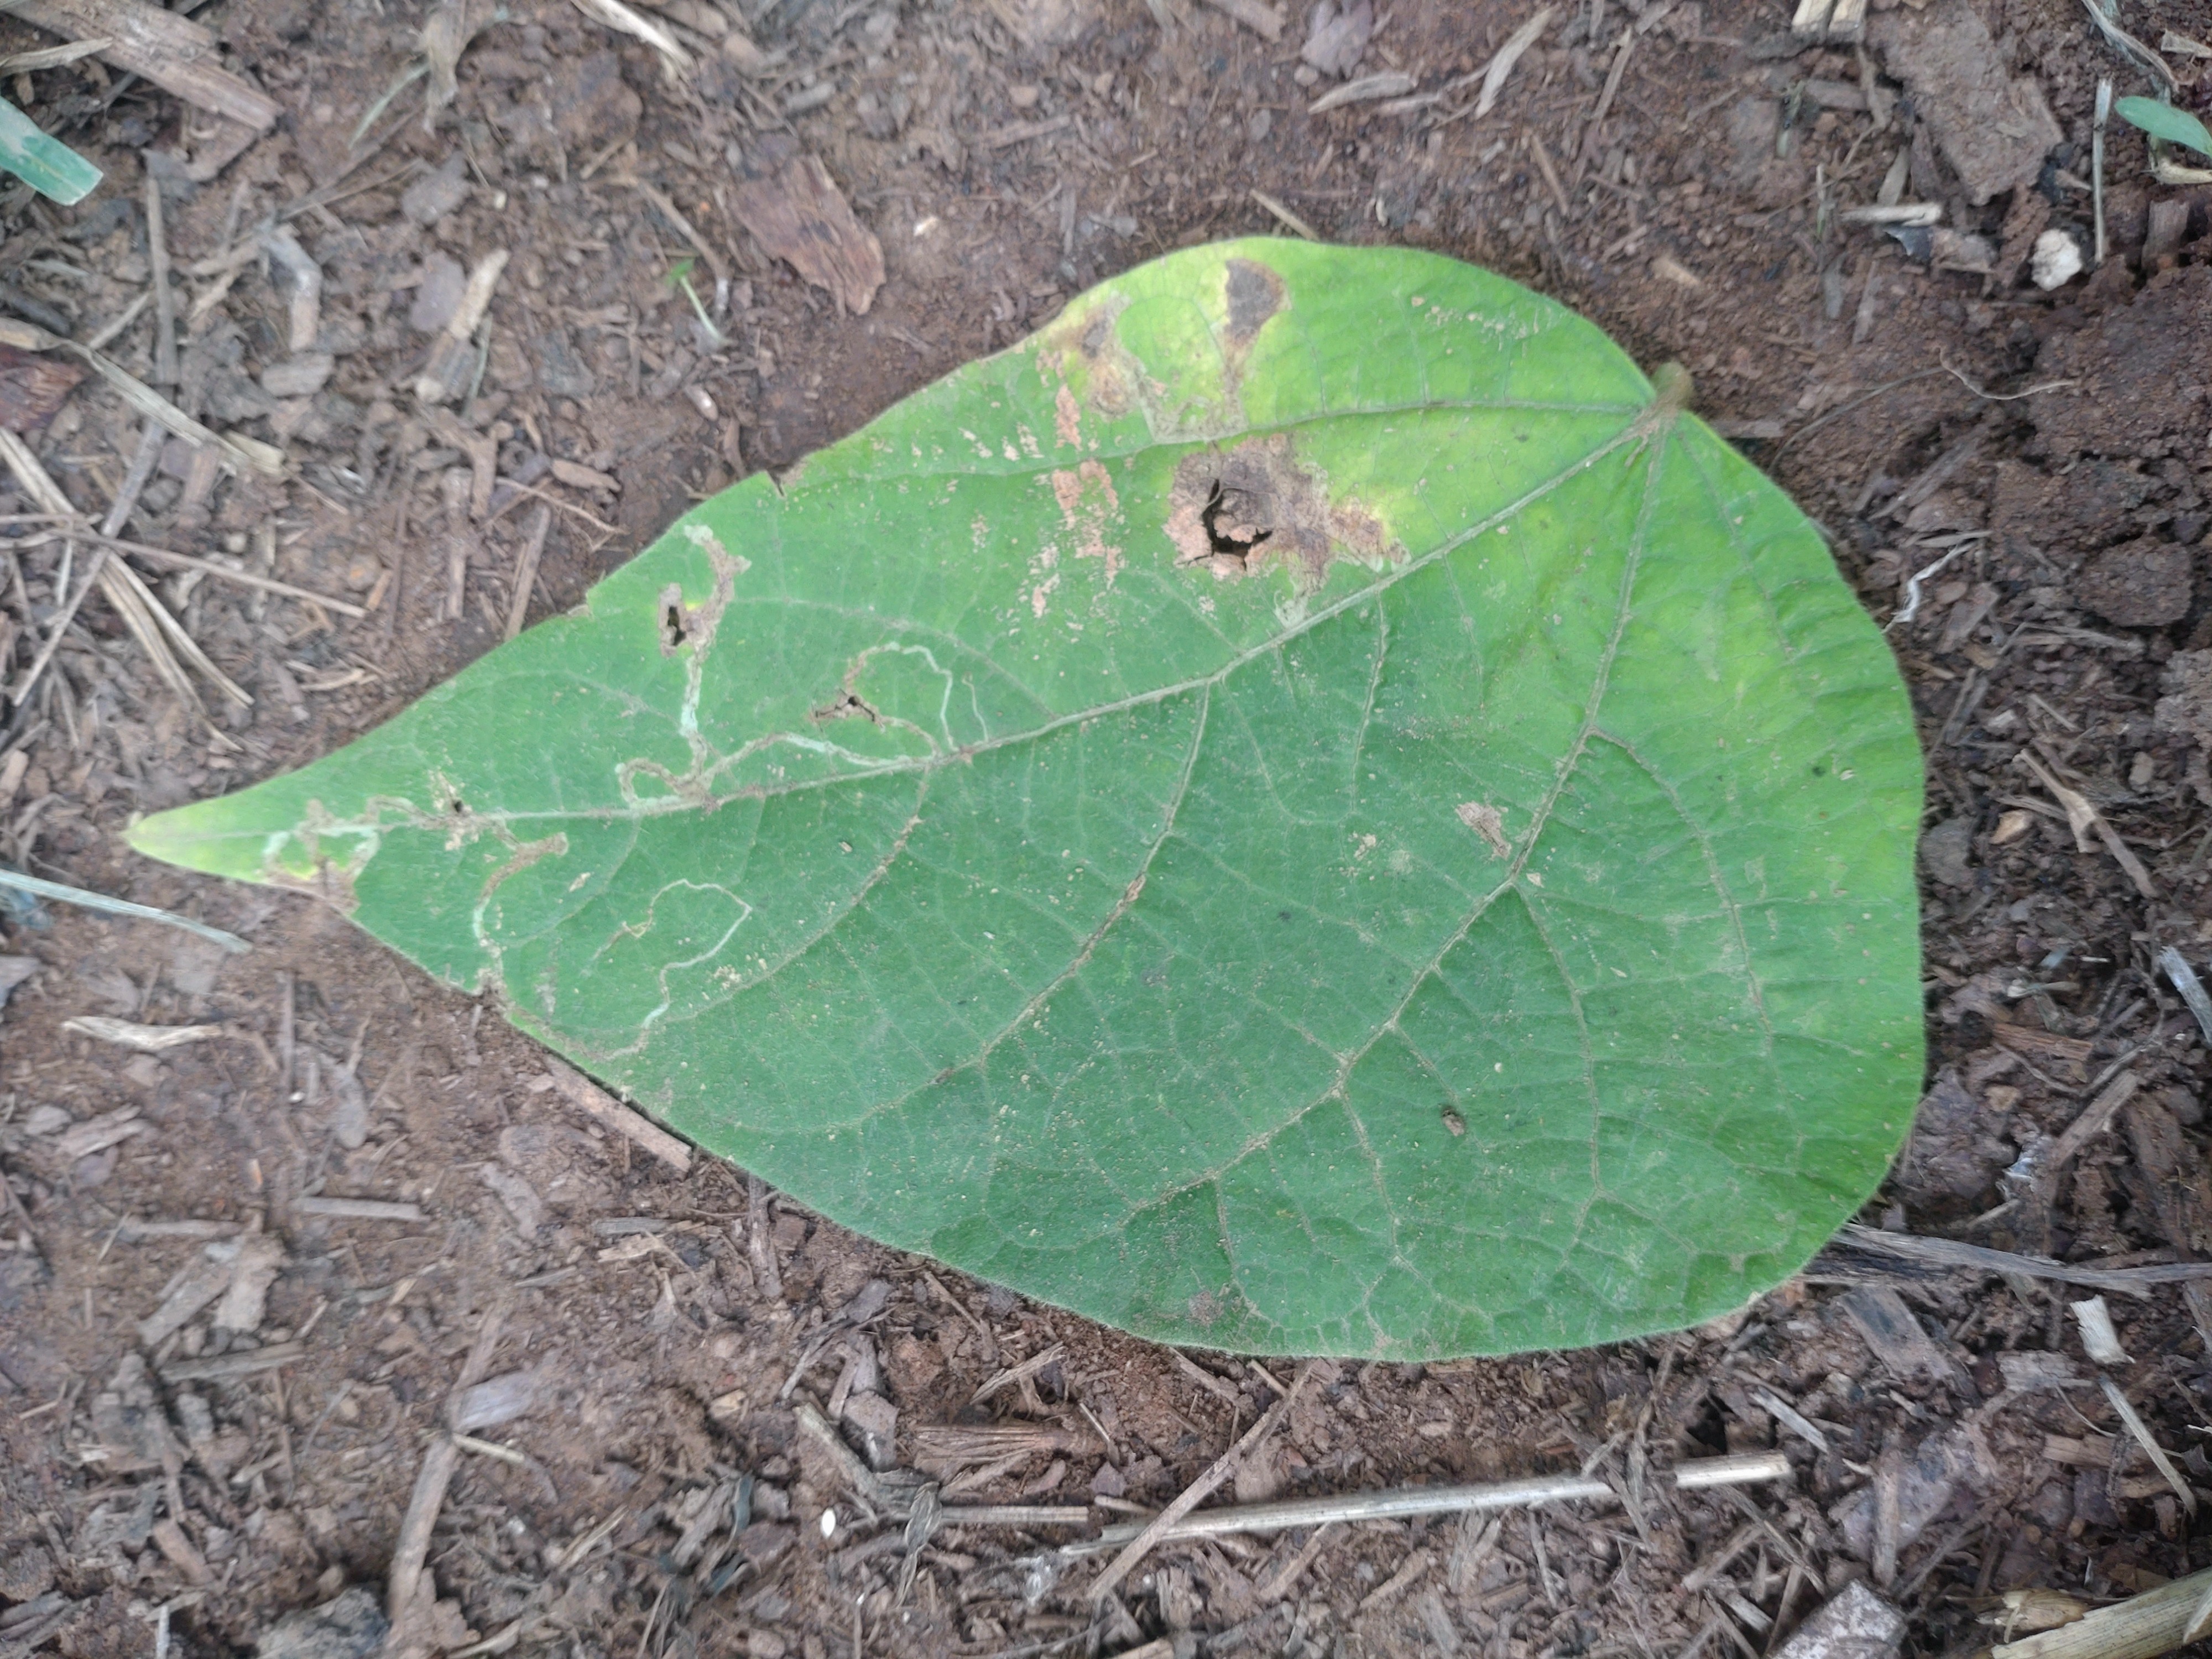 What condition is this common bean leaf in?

anthracnose
